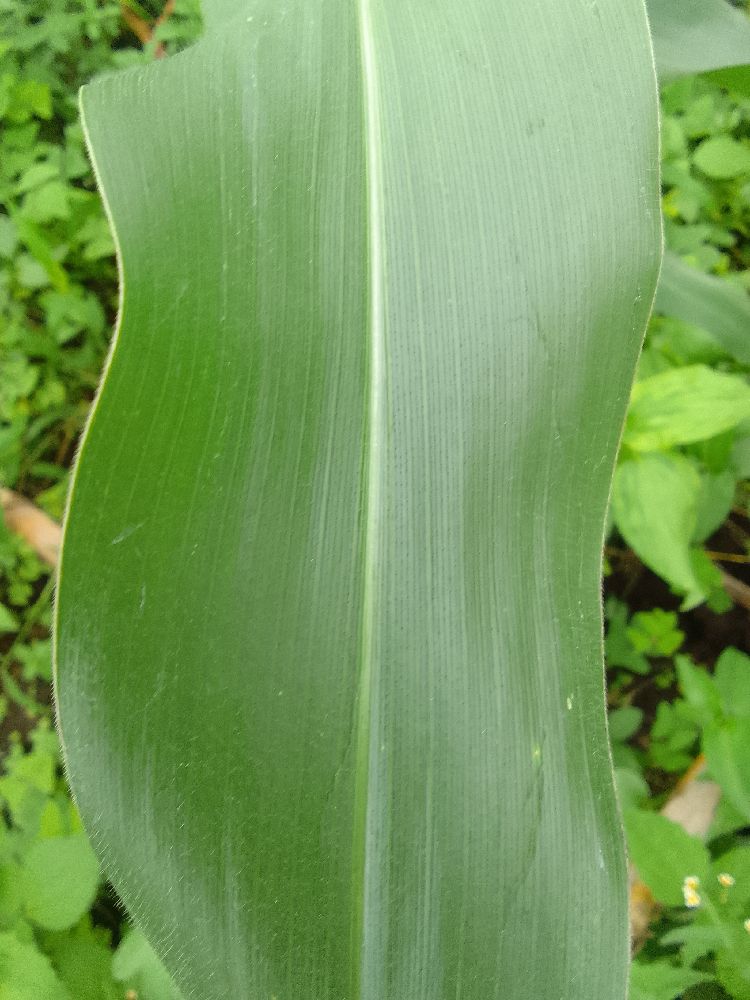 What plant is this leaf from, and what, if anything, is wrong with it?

maize, healthy
